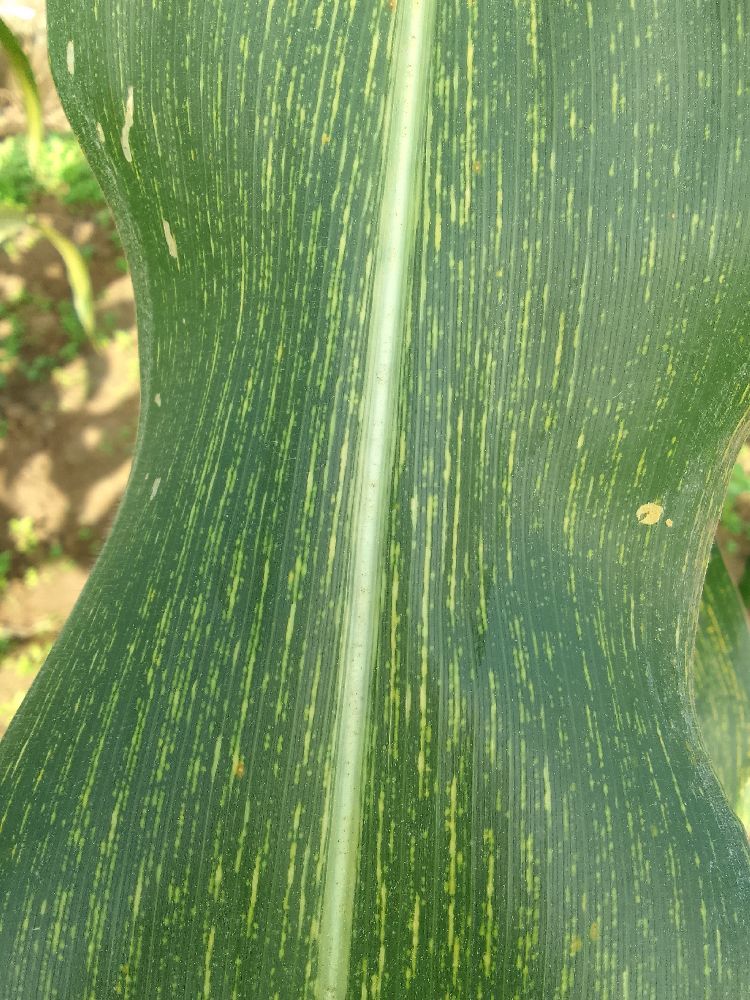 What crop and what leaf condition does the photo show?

maize, maize streak virus
